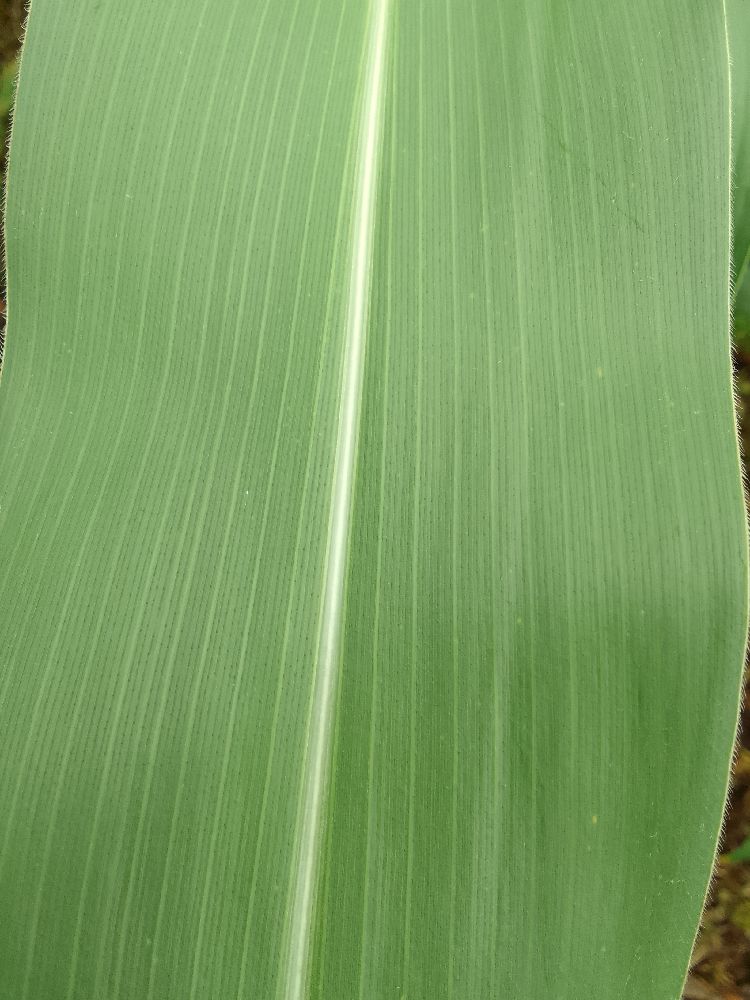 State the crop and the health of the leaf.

maize, healthy
